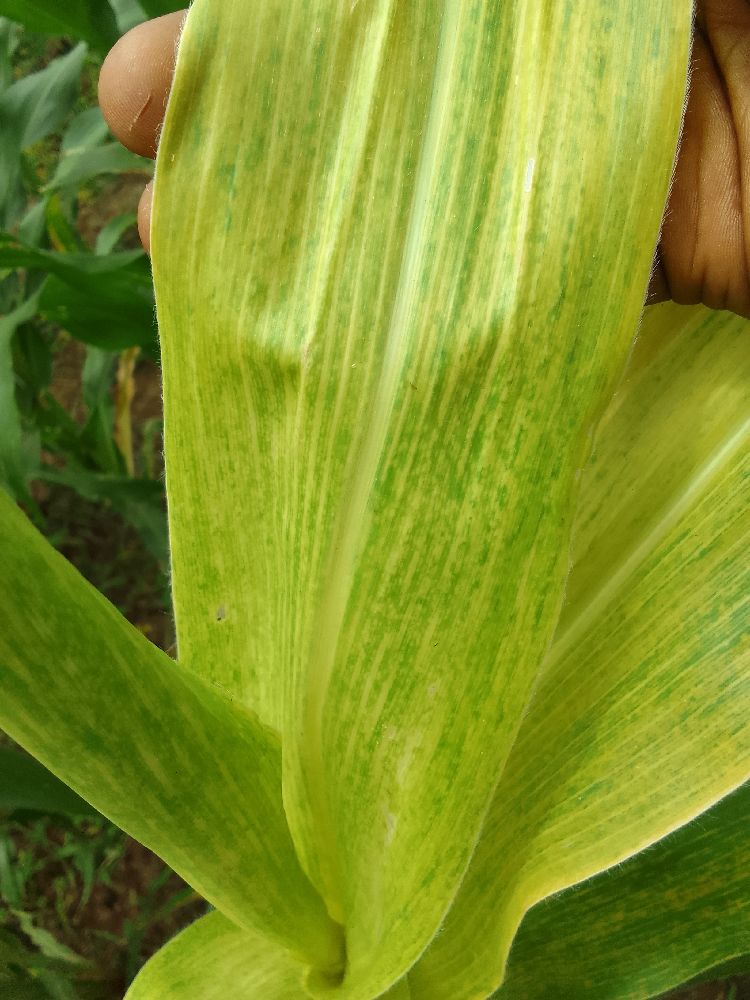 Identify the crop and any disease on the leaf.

maize, maize lethal necrosis
